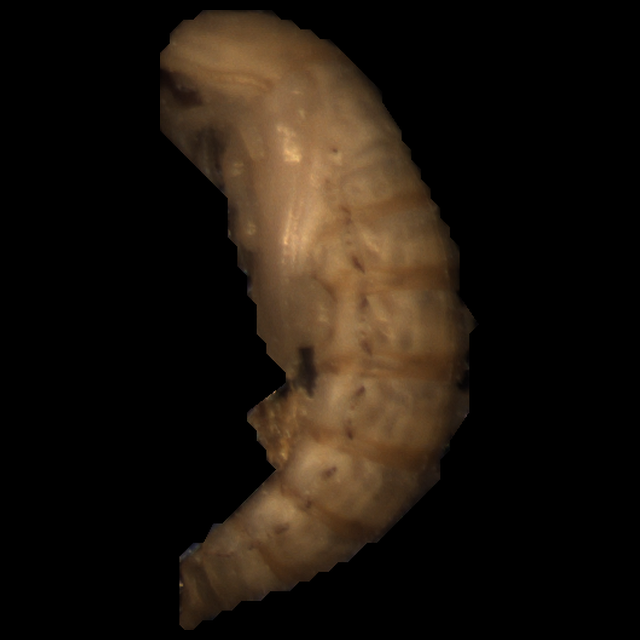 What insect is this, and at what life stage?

mealworm pupa
